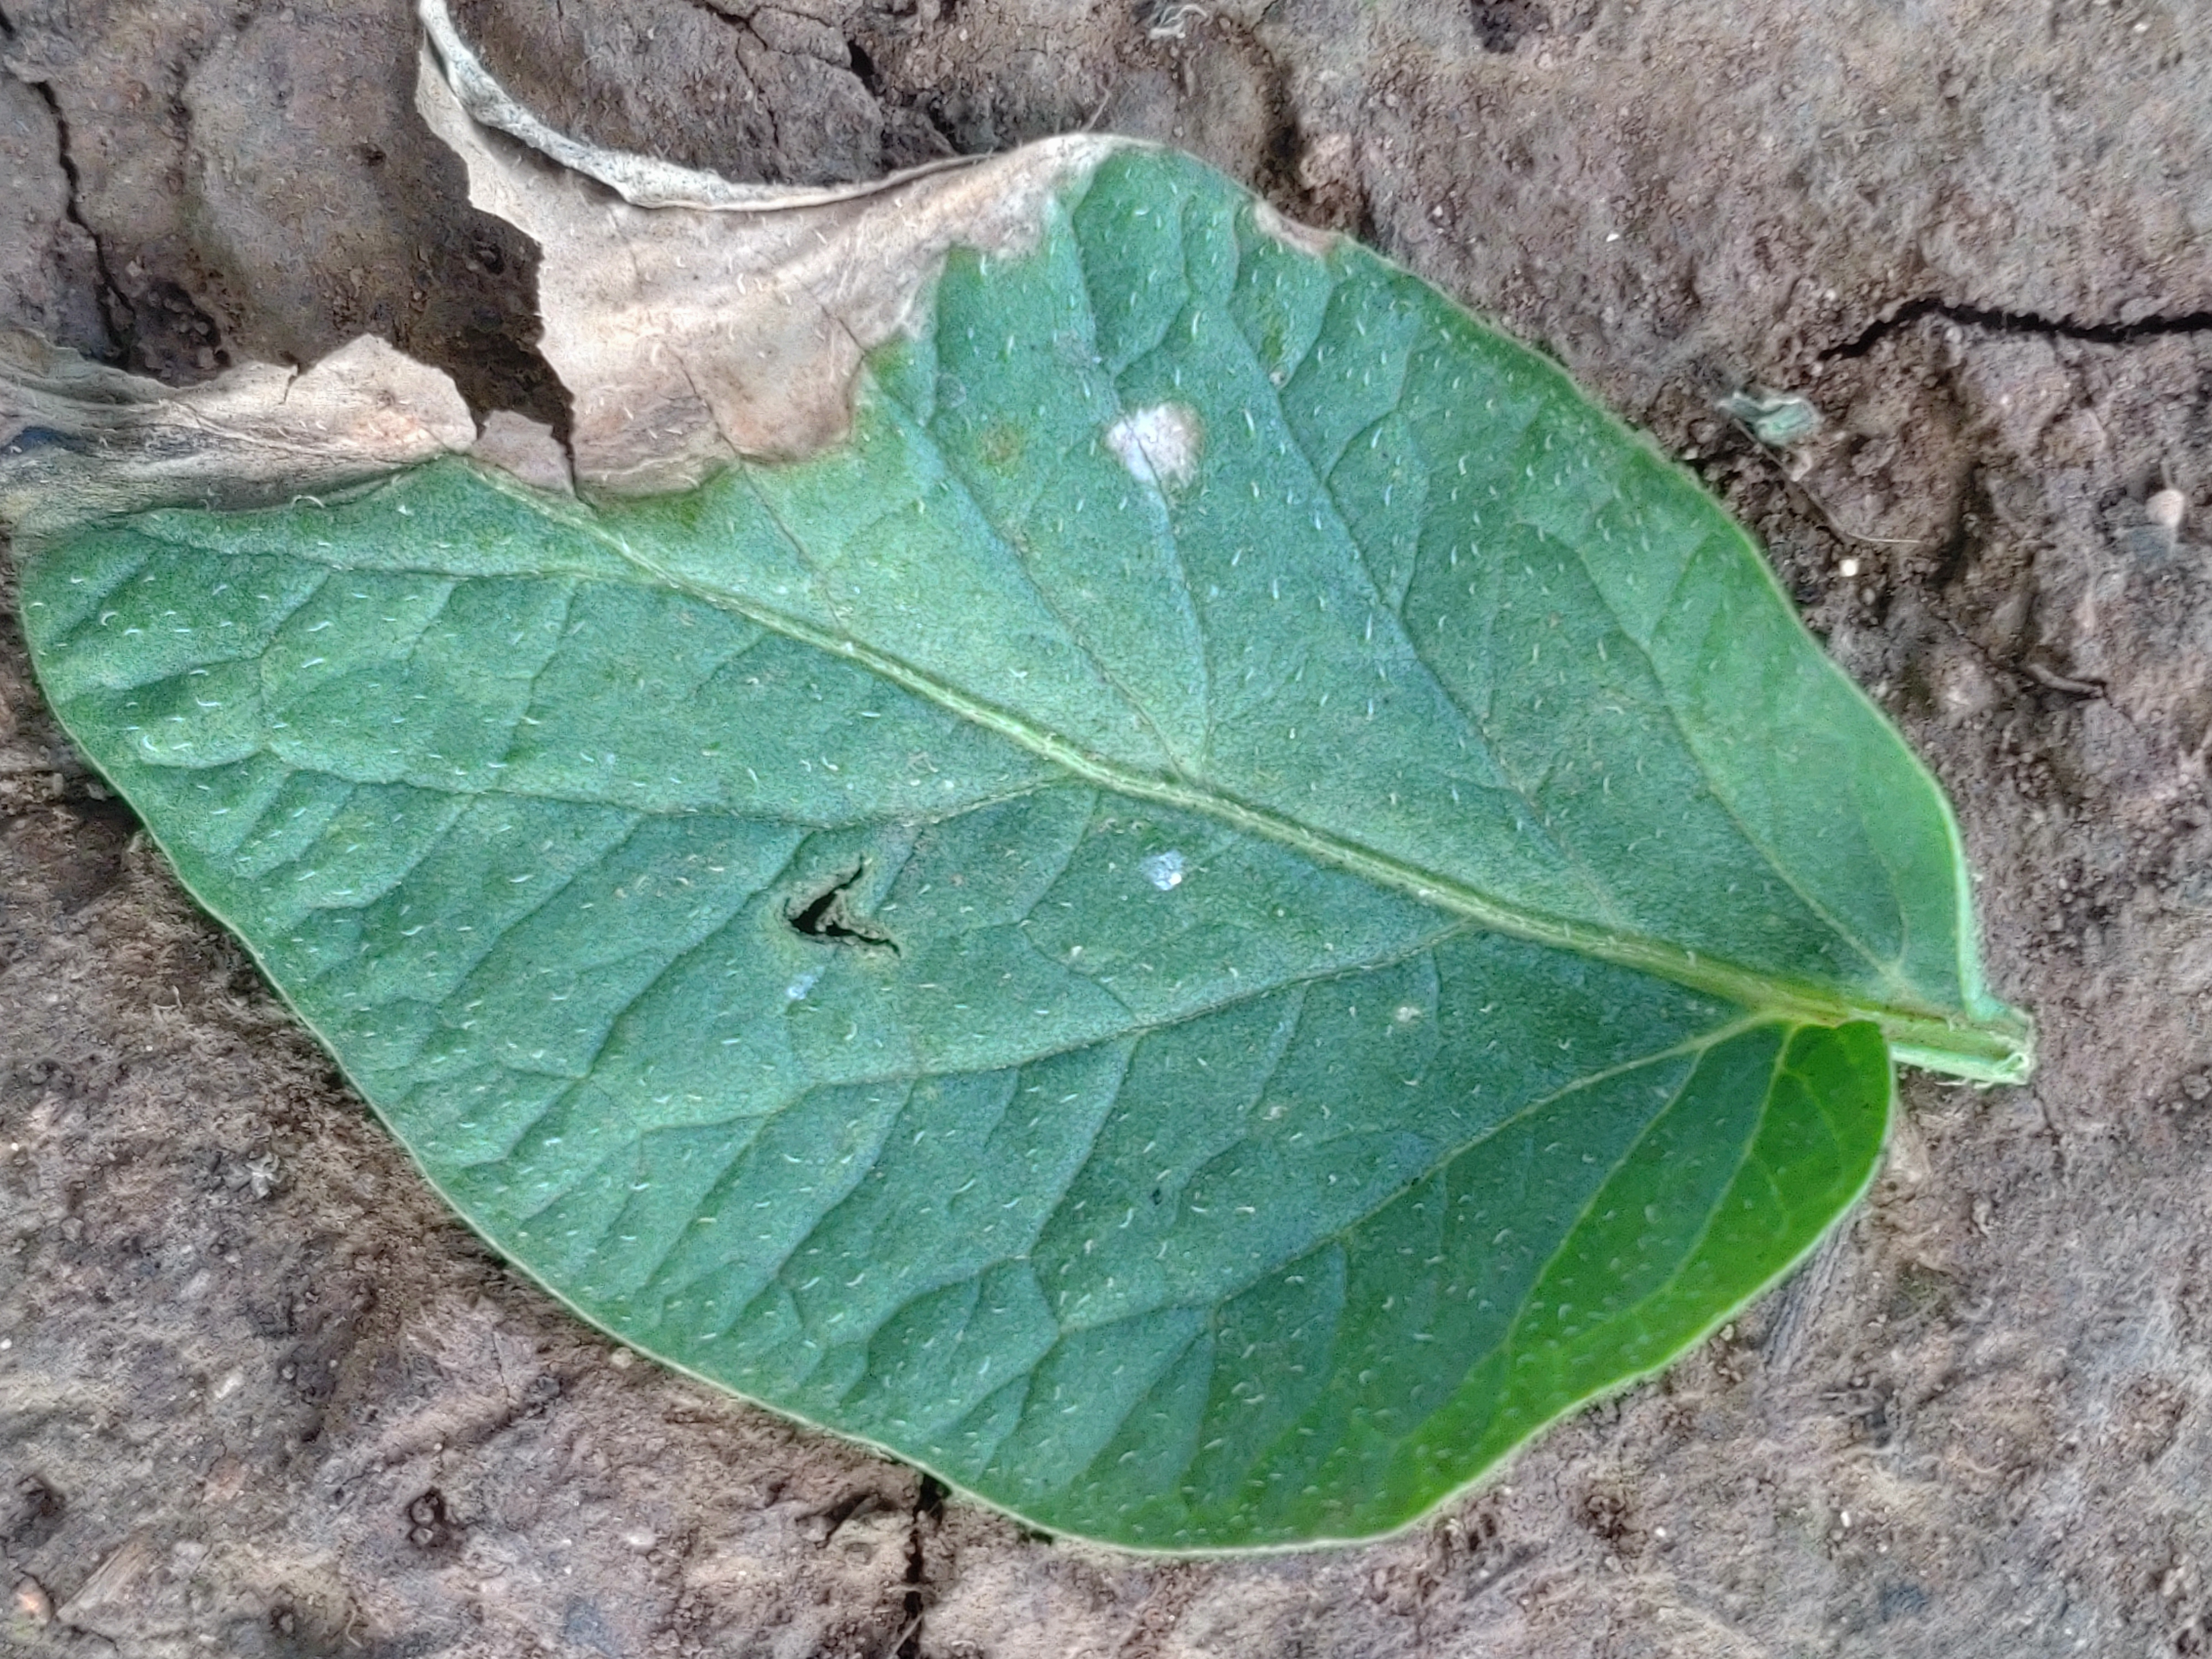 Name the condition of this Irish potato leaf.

early blight
